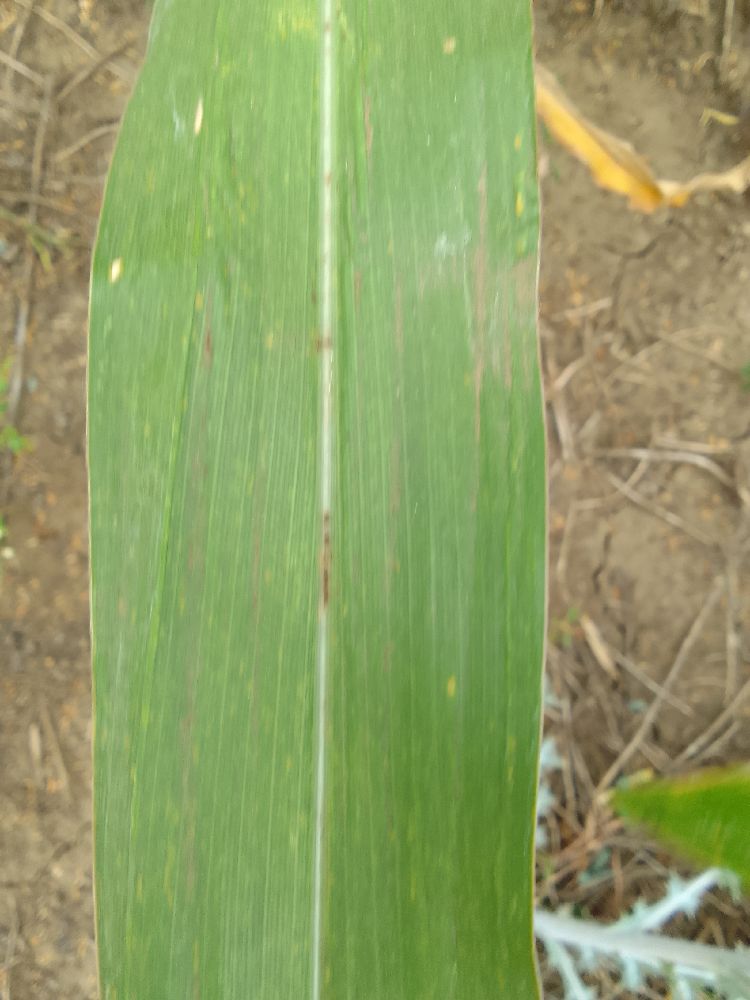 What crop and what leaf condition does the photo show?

maize, healthy
